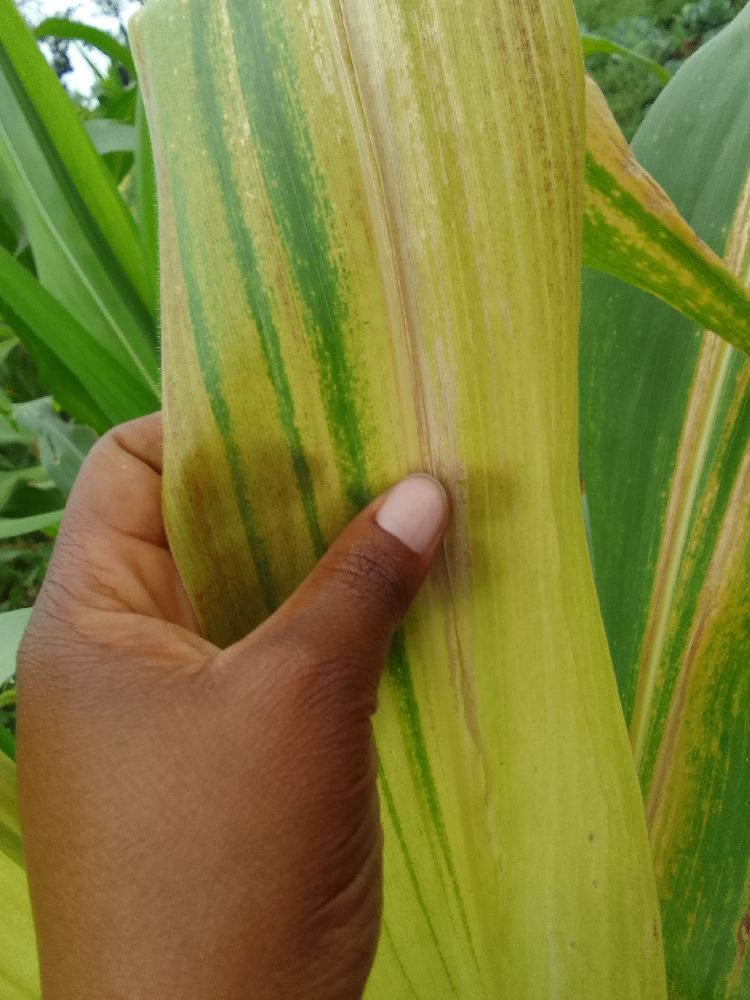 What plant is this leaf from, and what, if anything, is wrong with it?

maize, maize lethal necrosis
